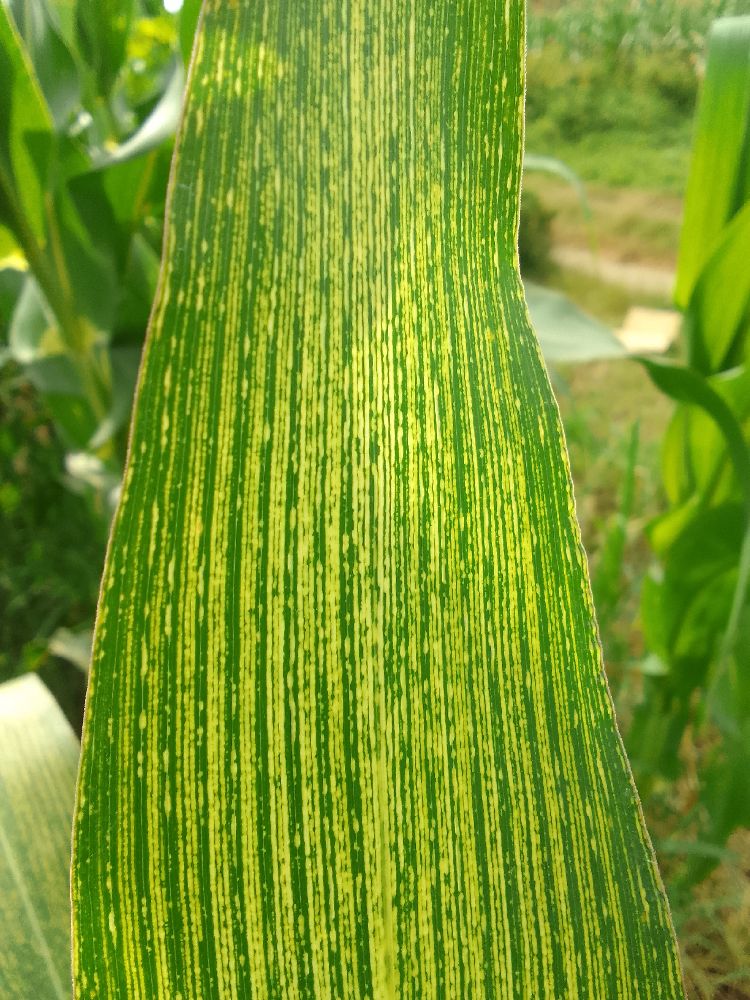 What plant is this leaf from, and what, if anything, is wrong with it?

maize, maize streak virus
